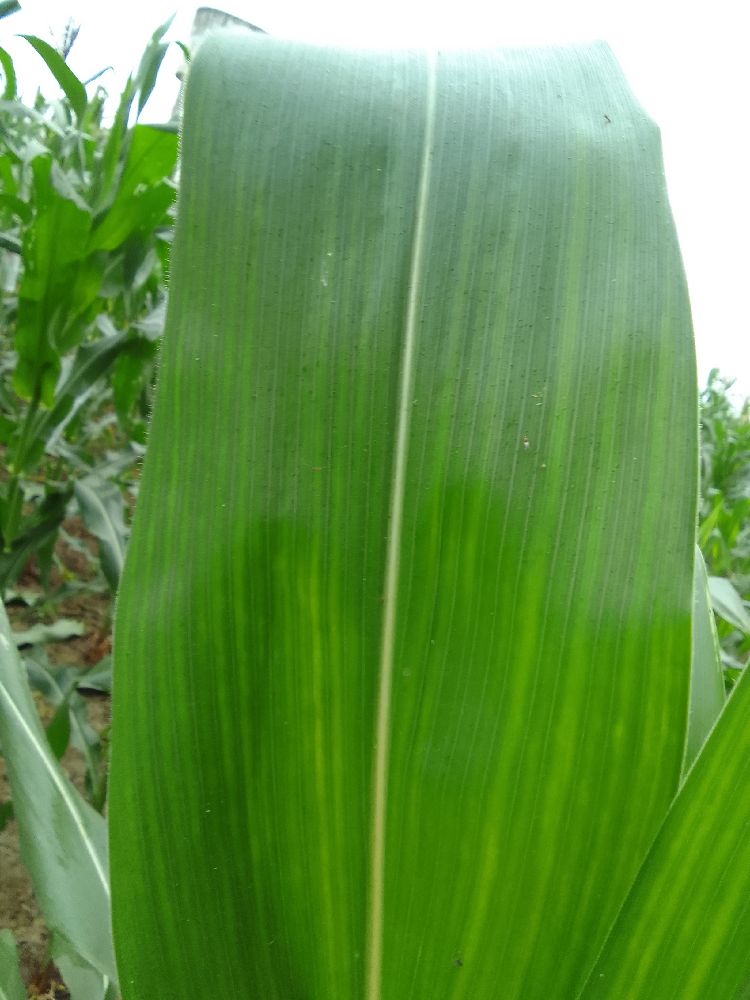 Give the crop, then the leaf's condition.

maize, healthy
